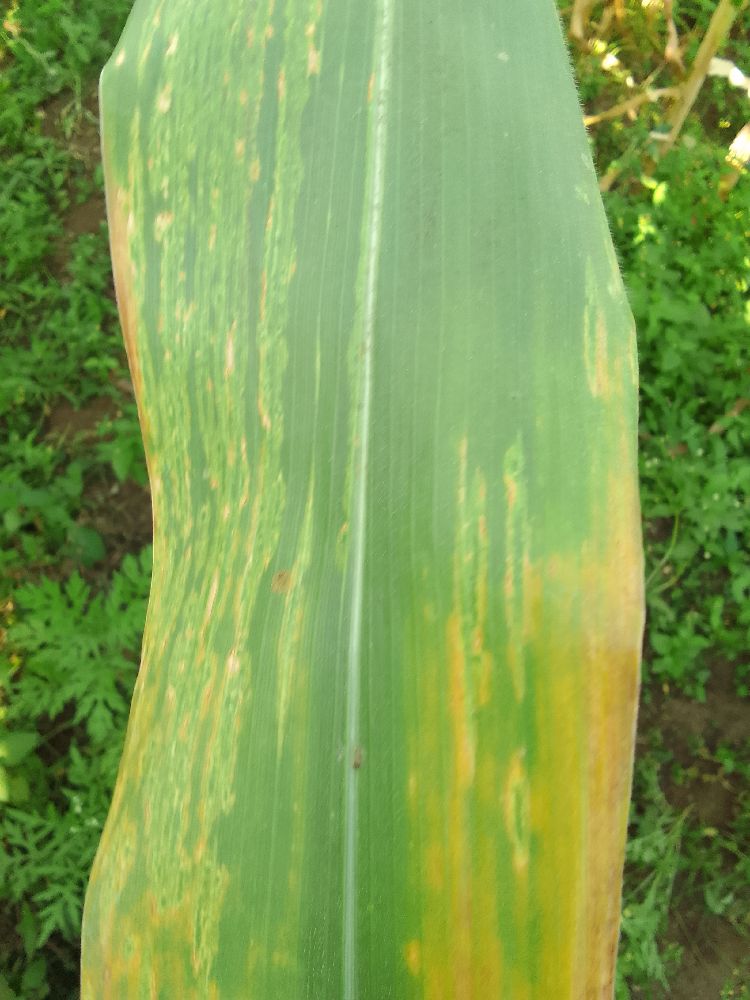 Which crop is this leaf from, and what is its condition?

maize, maize lethal necrosis
